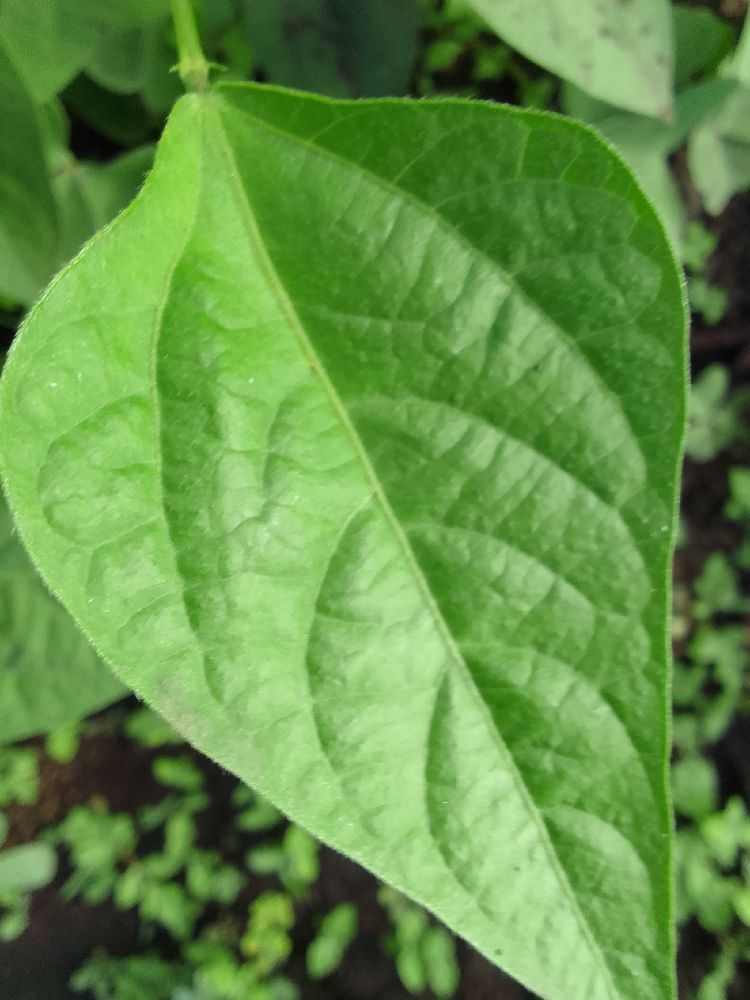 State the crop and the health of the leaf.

common bean, healthy
